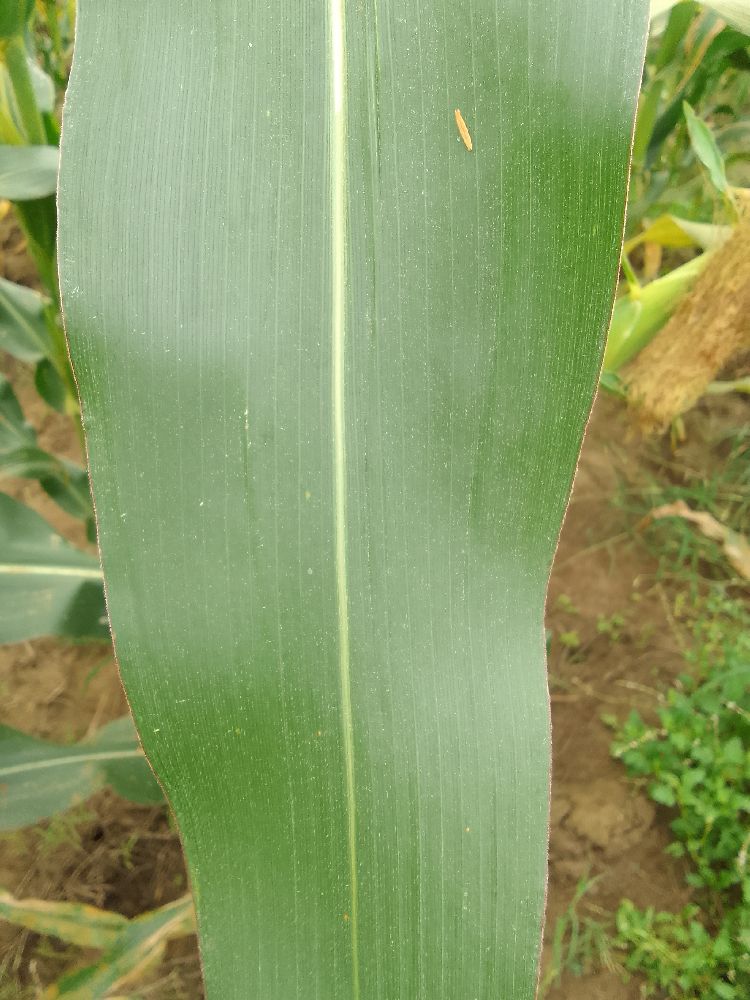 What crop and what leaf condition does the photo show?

maize, healthy
